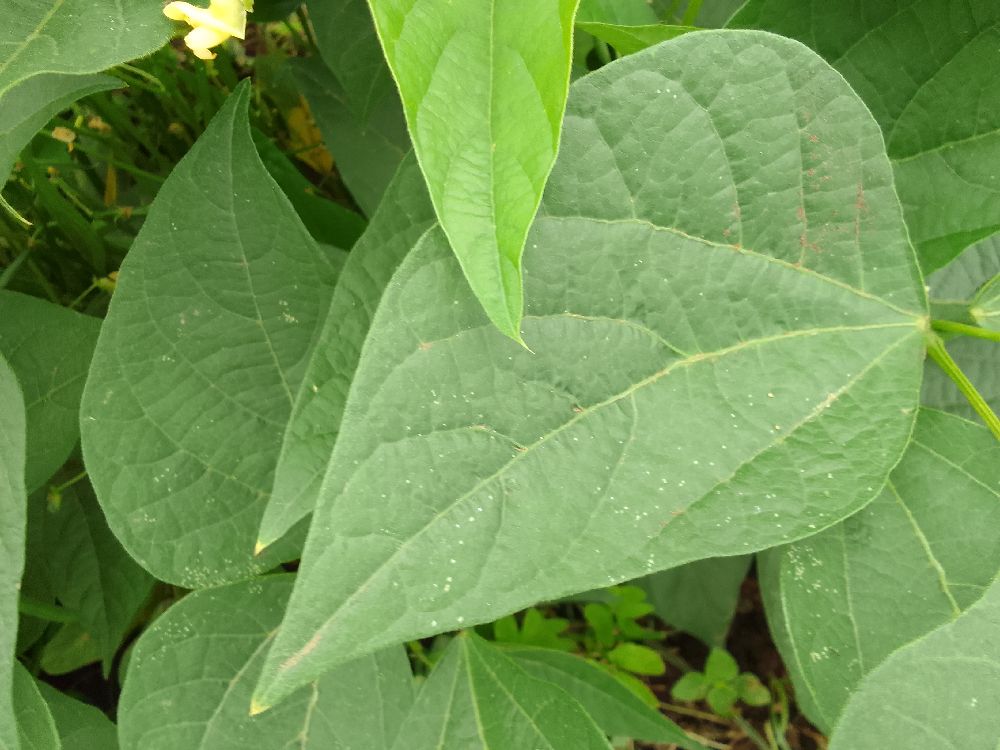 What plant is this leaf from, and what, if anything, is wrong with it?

common bean, healthy
